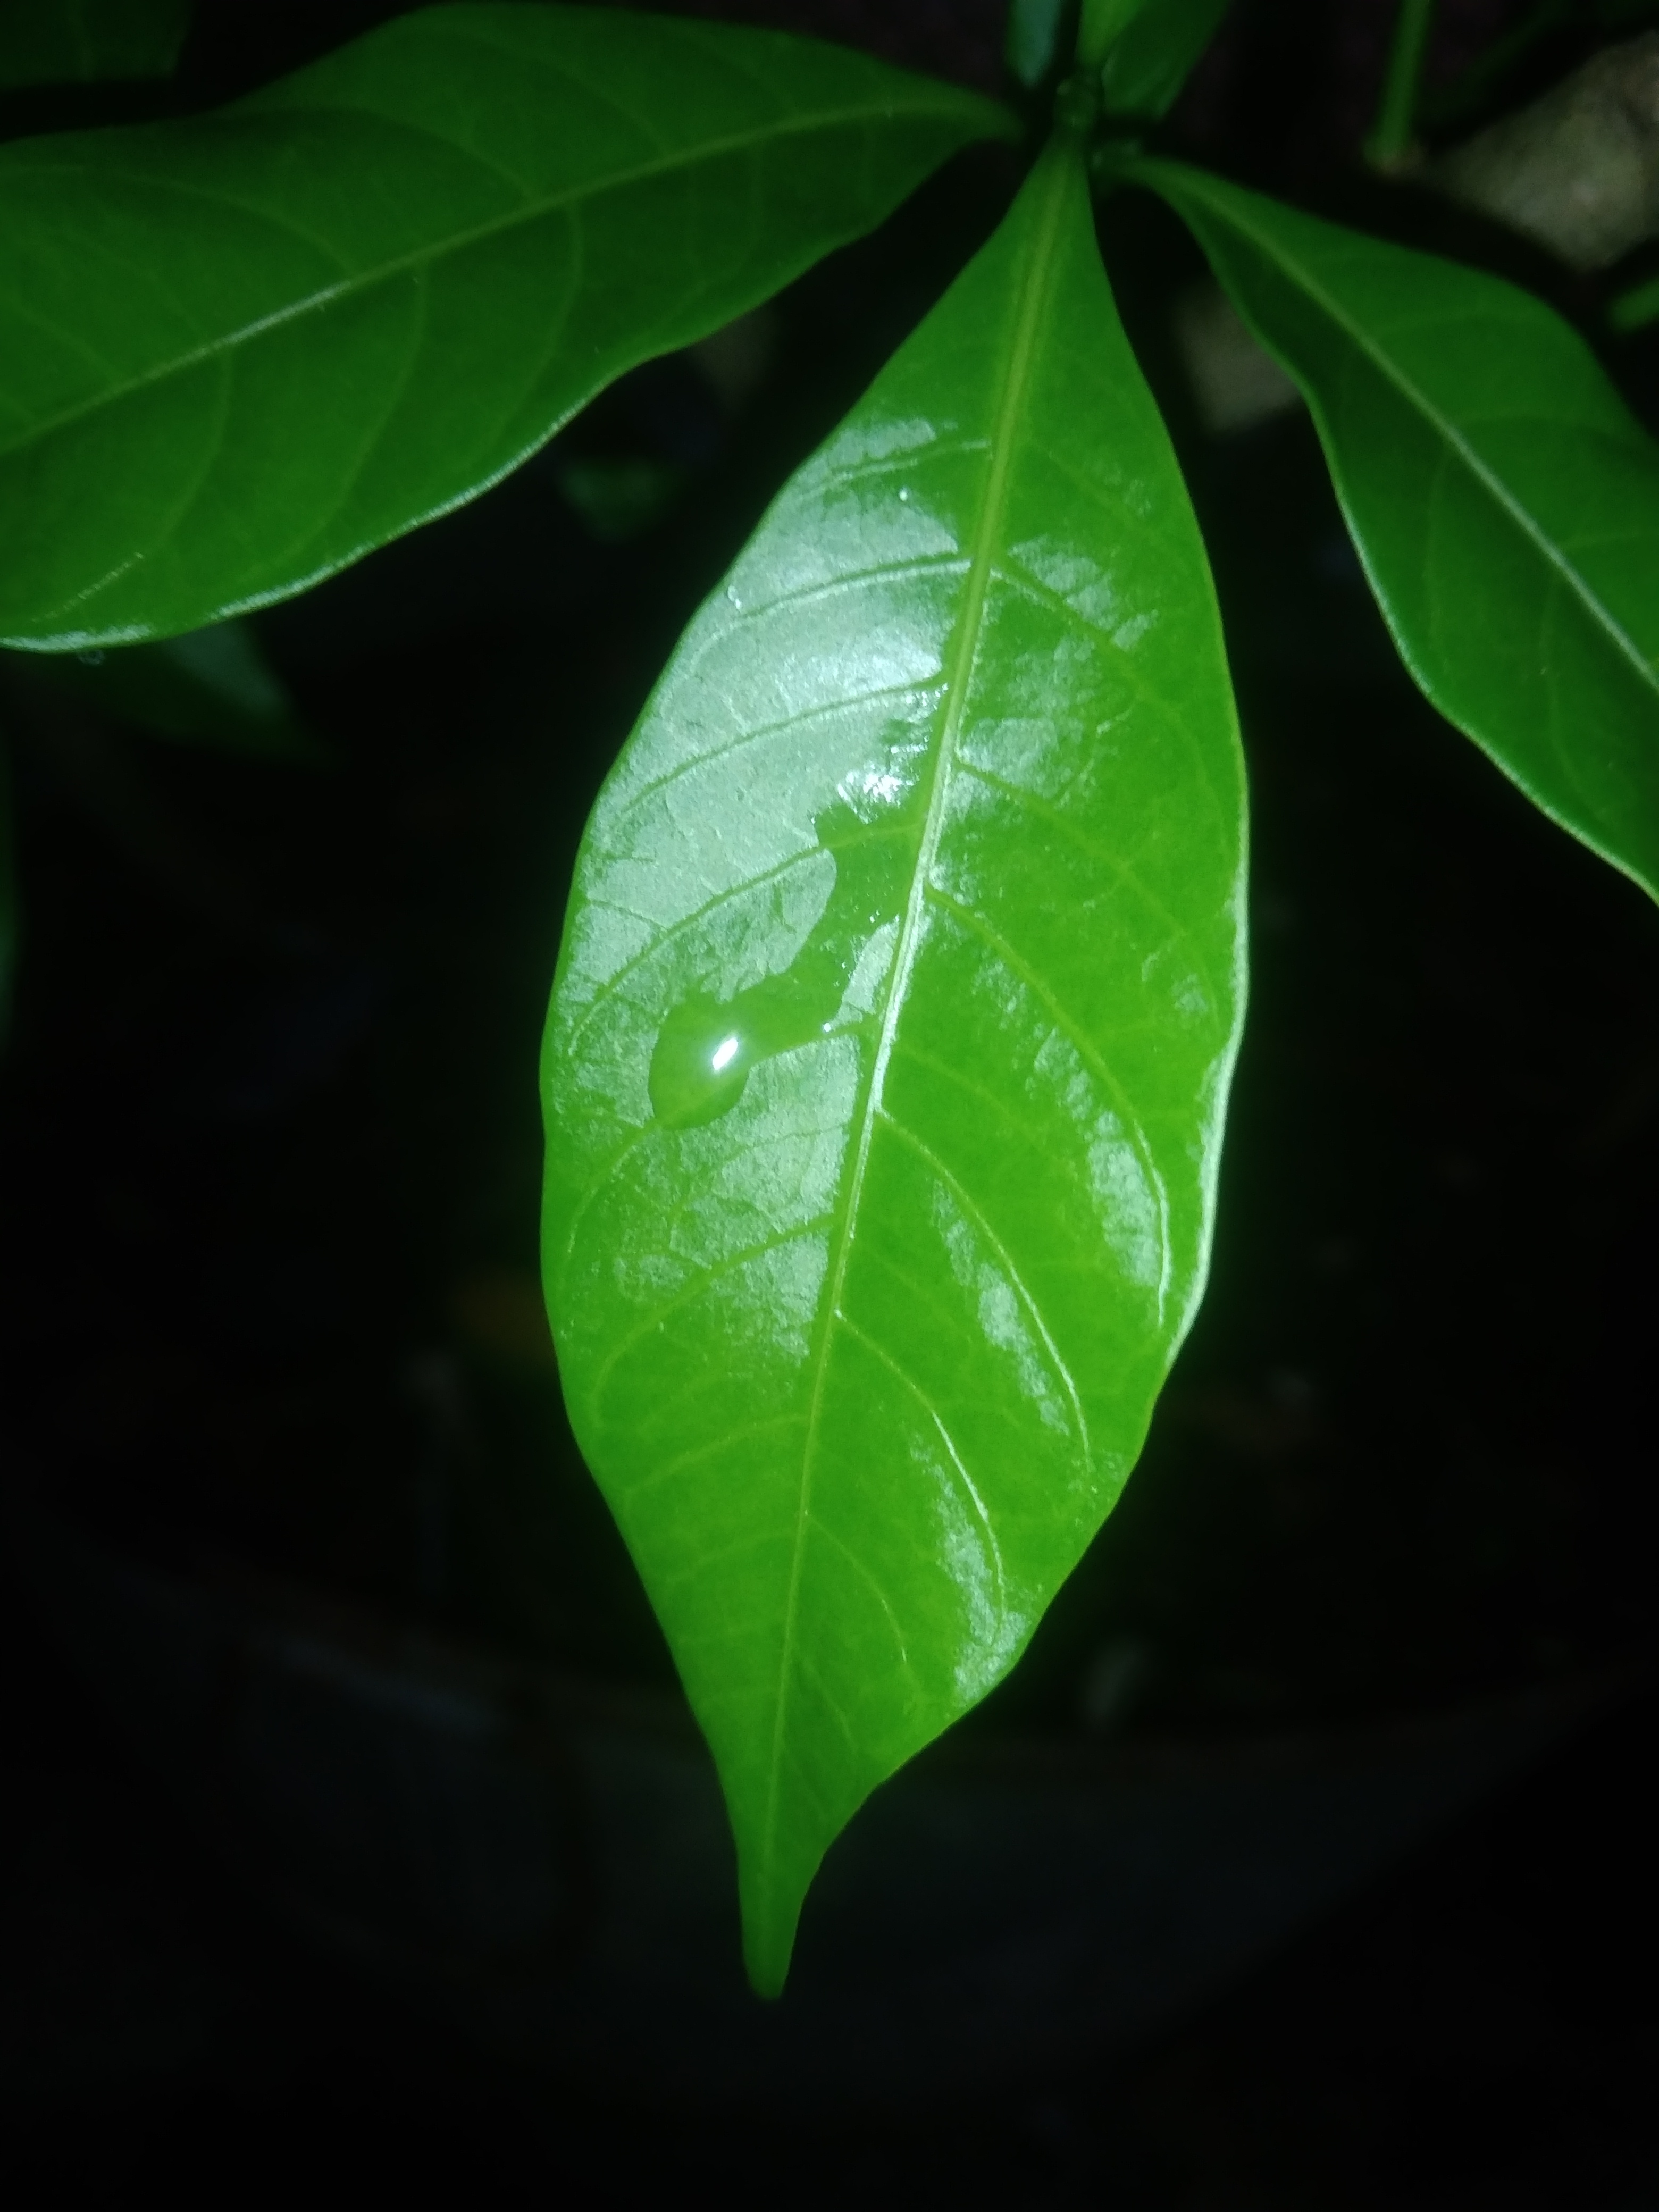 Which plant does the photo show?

togor
